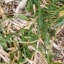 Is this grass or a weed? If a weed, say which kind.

grass
